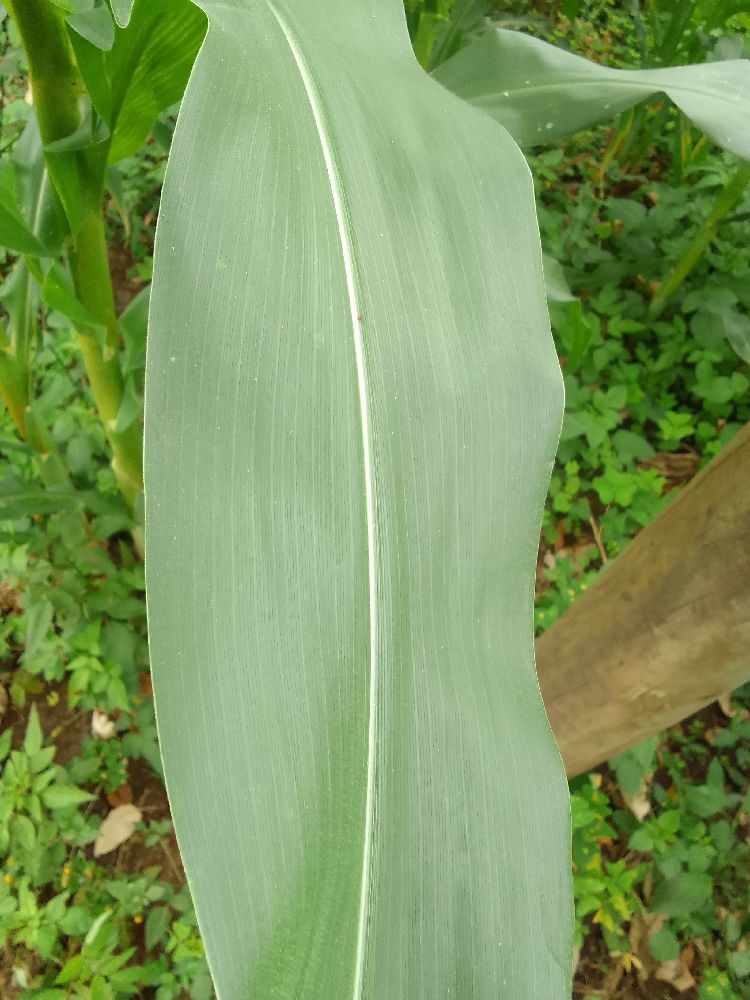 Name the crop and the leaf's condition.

maize, healthy
